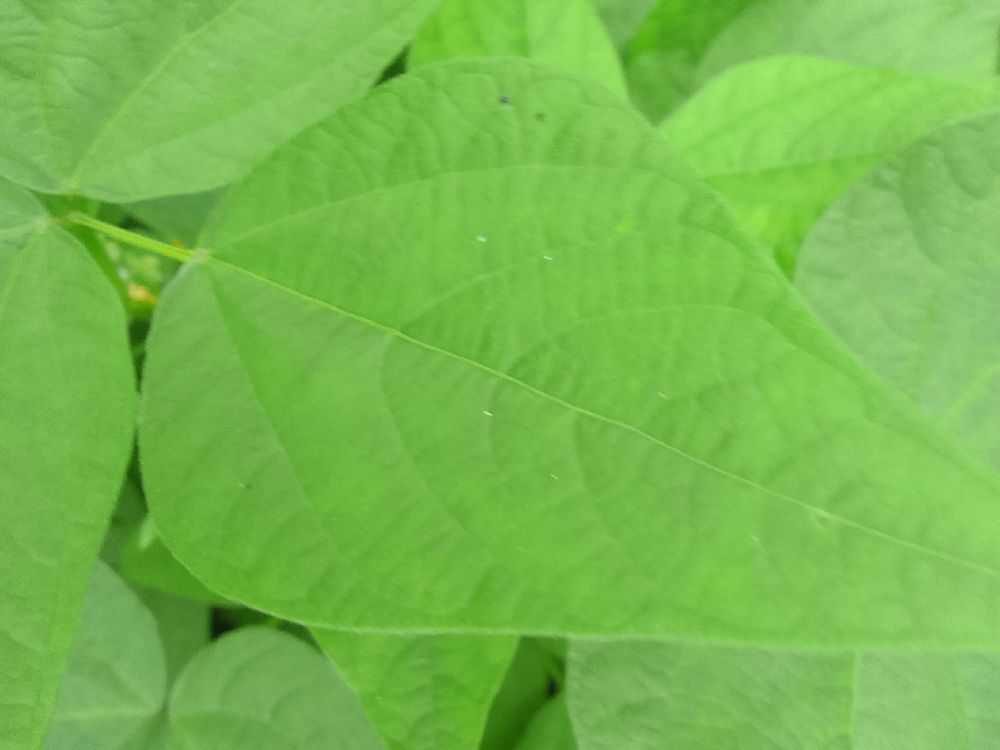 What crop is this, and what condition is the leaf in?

common bean, healthy
